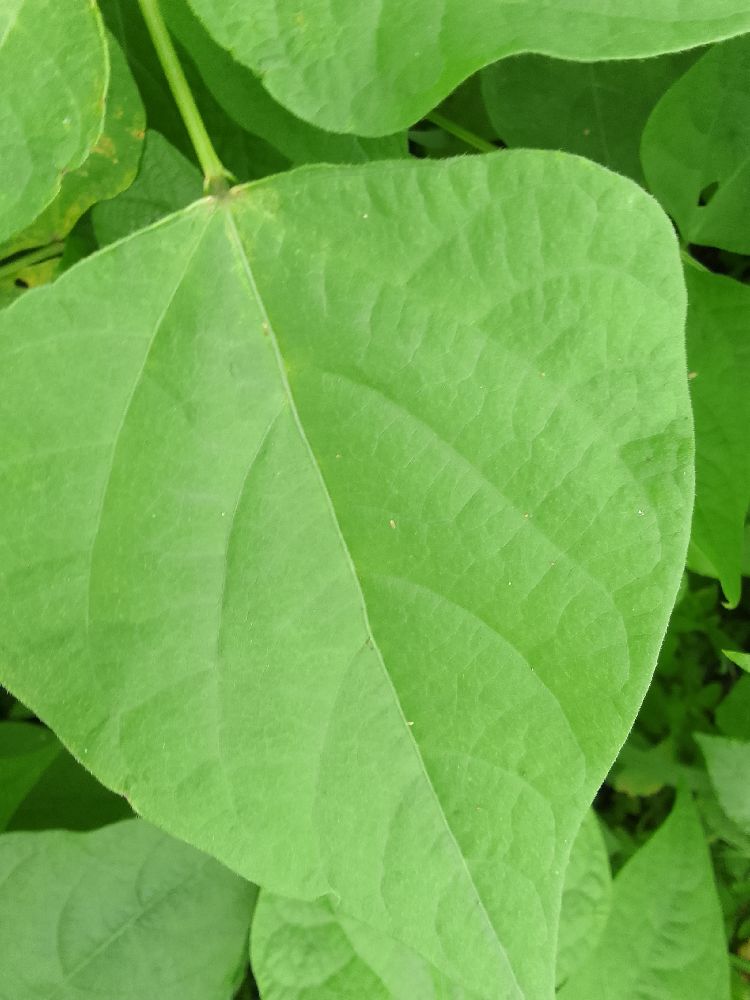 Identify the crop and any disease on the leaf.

common bean, healthy
